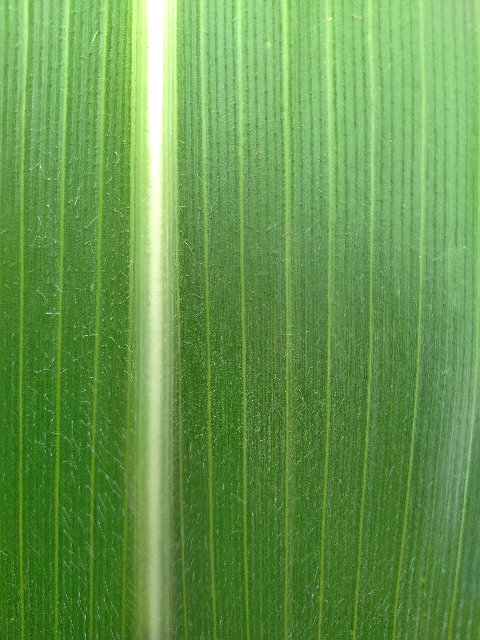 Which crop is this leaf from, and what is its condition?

maize, healthy
